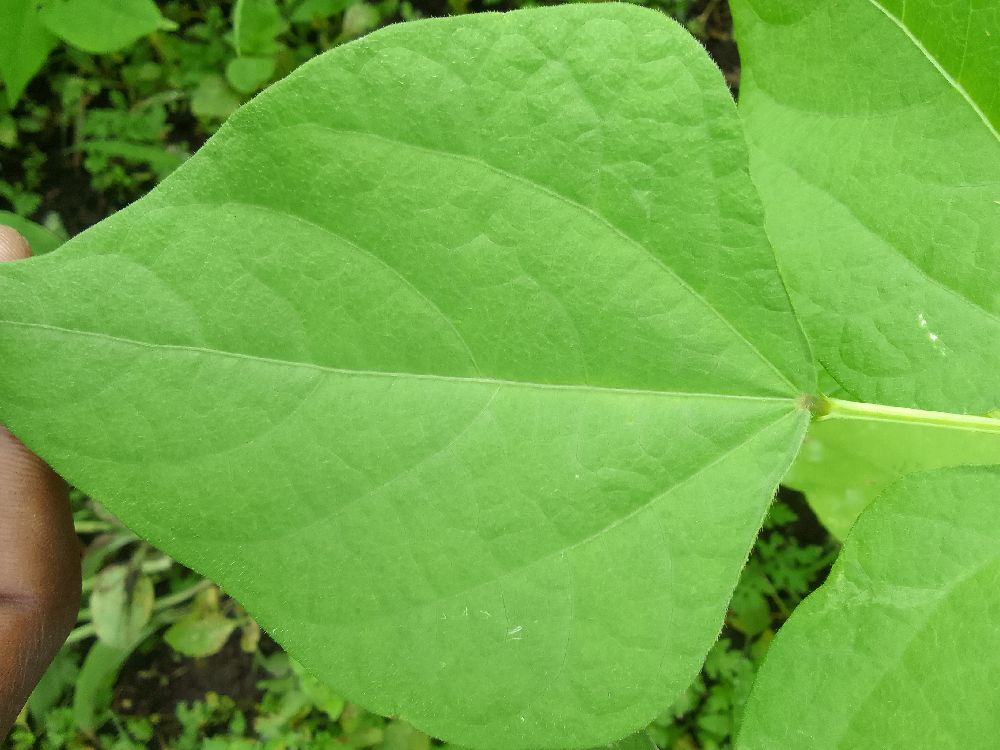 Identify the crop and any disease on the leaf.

common bean, healthy
